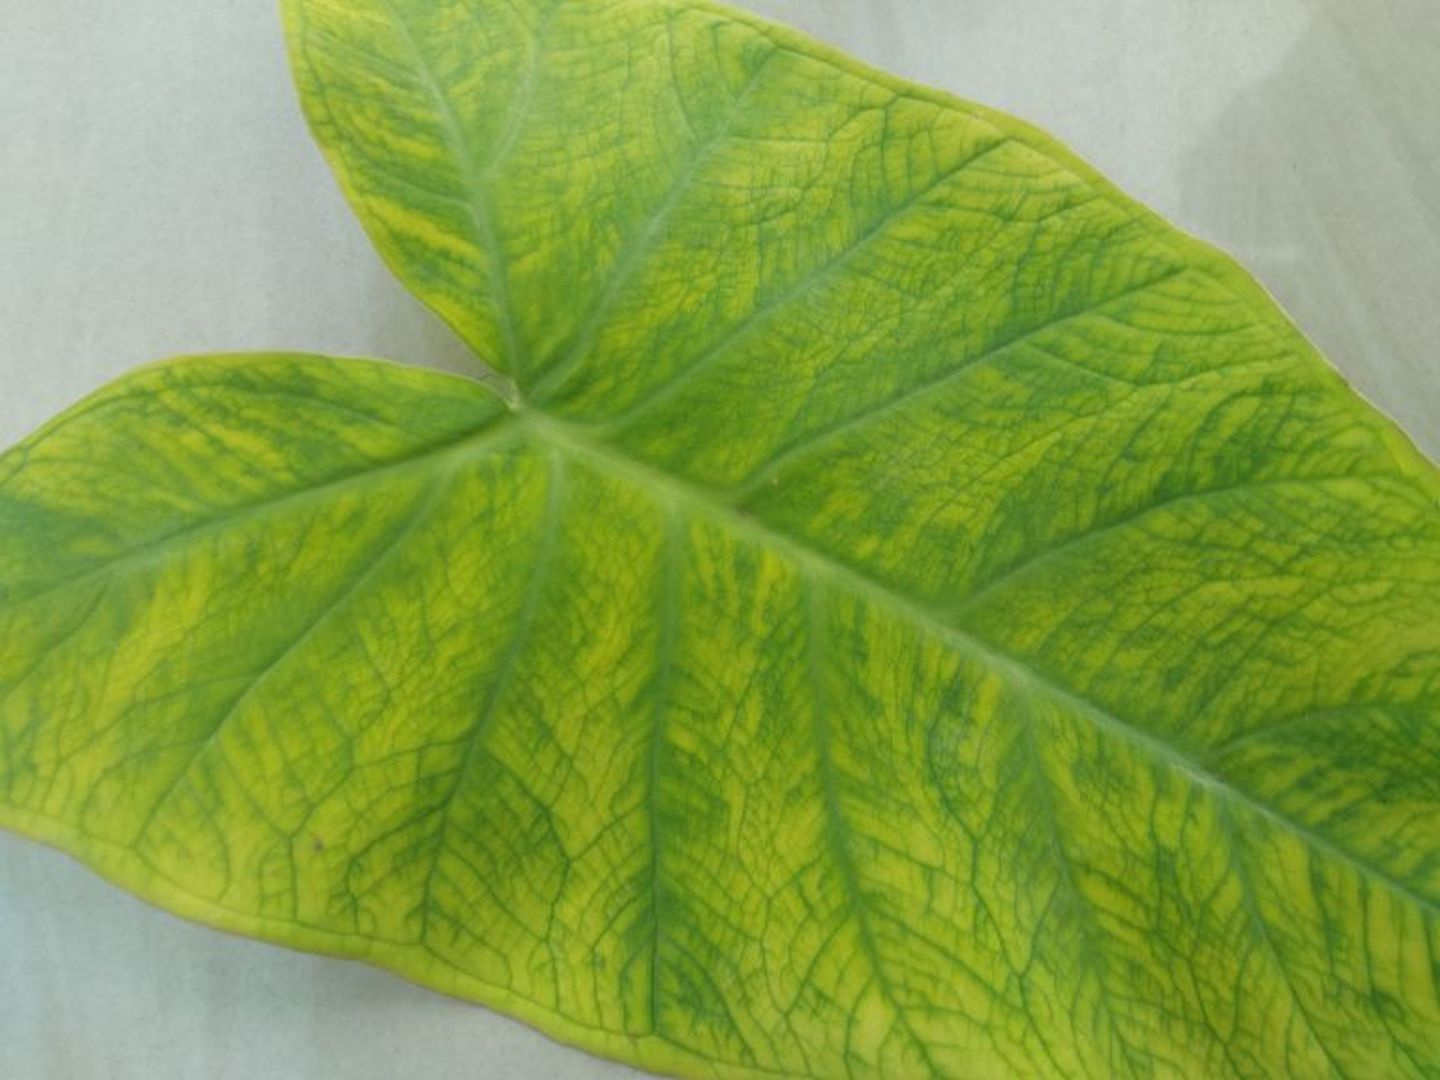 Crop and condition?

taro, mosaic
